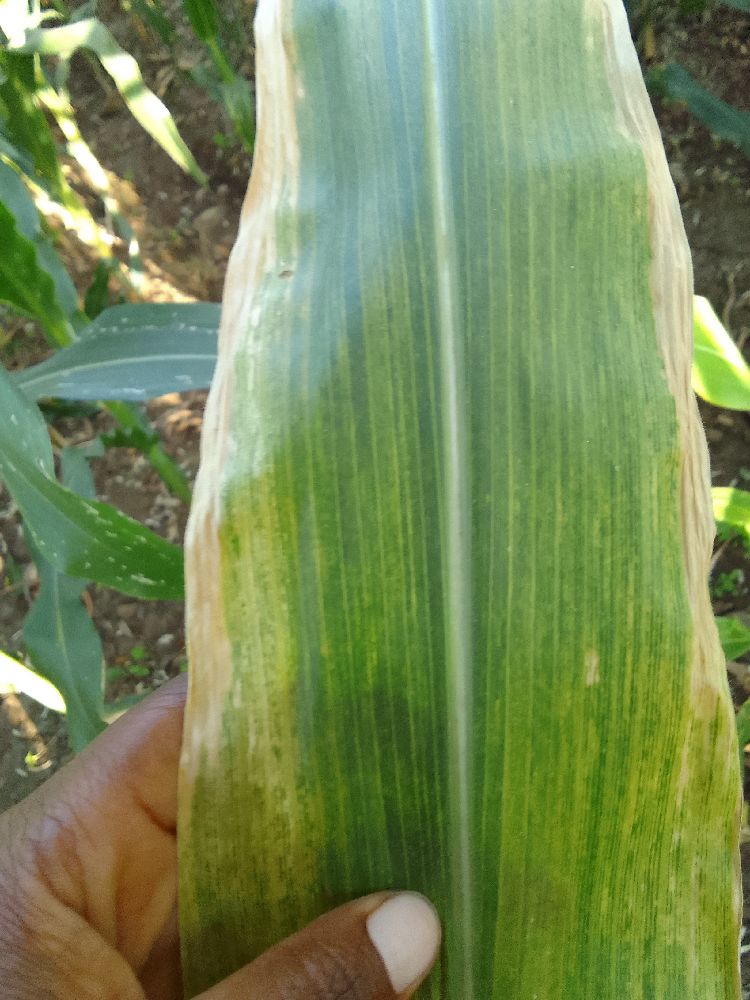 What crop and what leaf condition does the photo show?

maize, maize lethal necrosis
